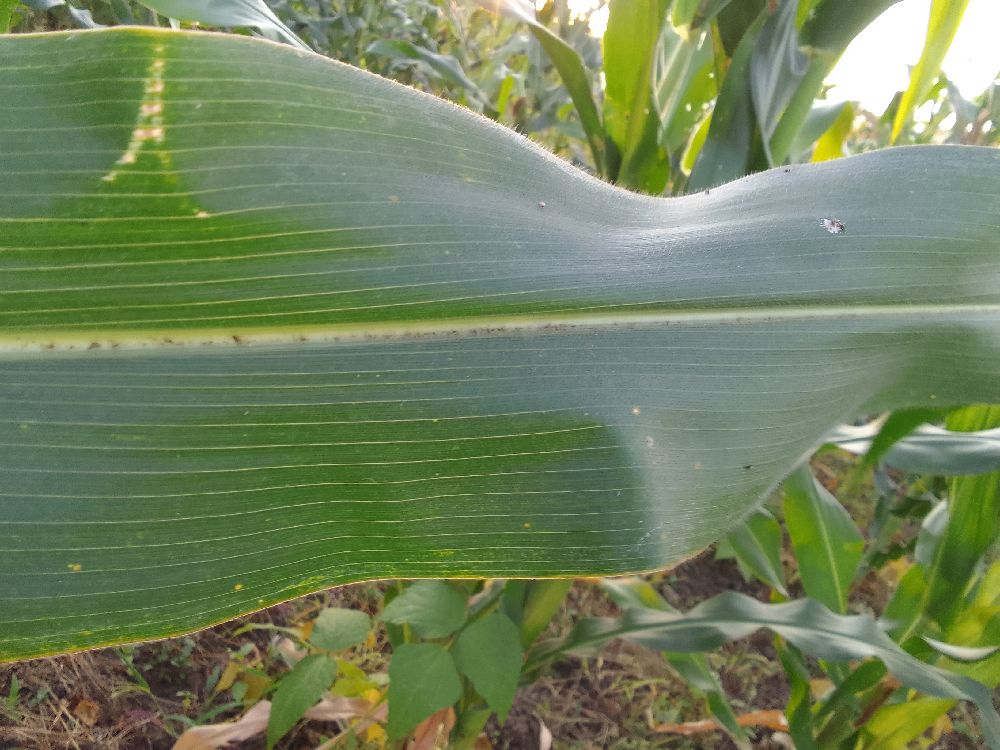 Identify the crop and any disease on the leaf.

maize, healthy
